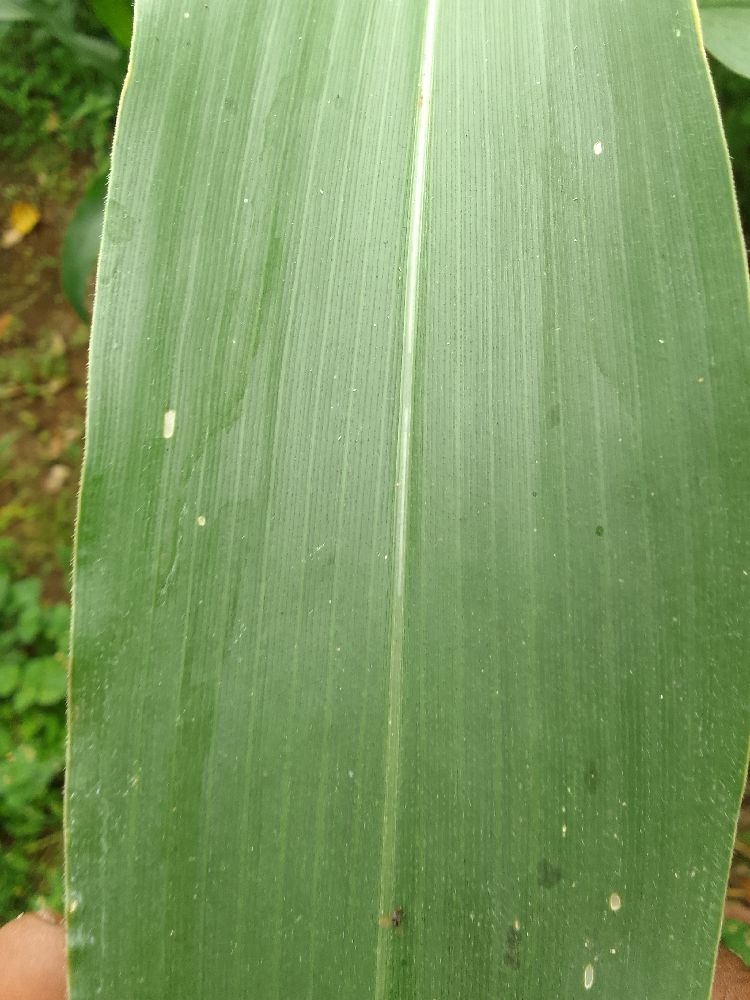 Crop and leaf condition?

maize, healthy
